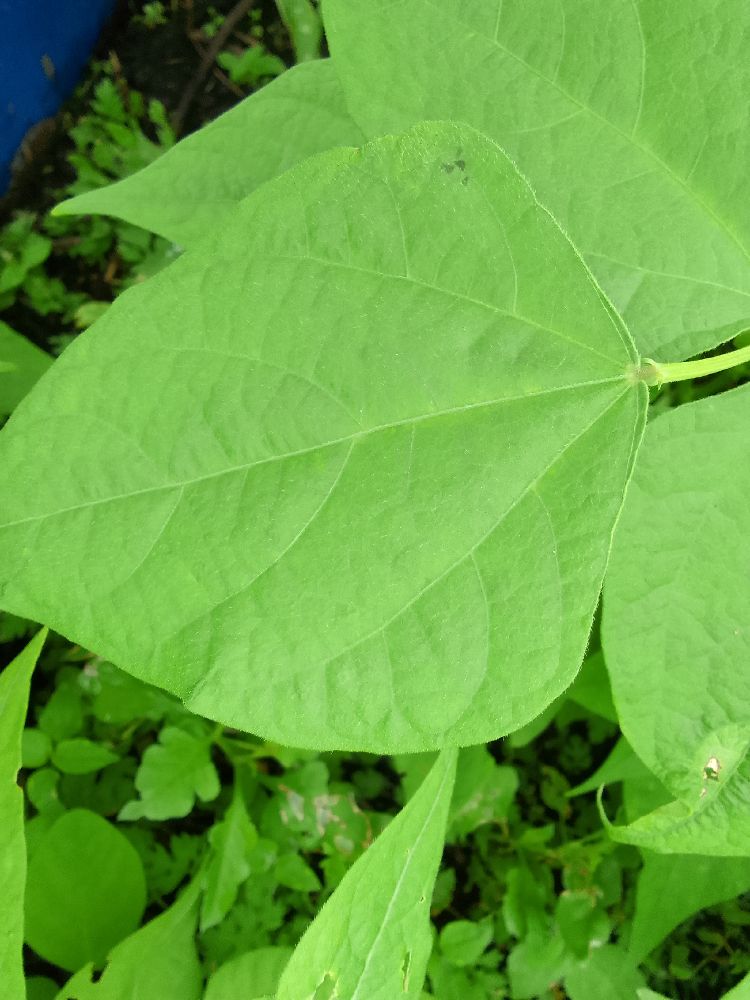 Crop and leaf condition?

common bean, healthy
